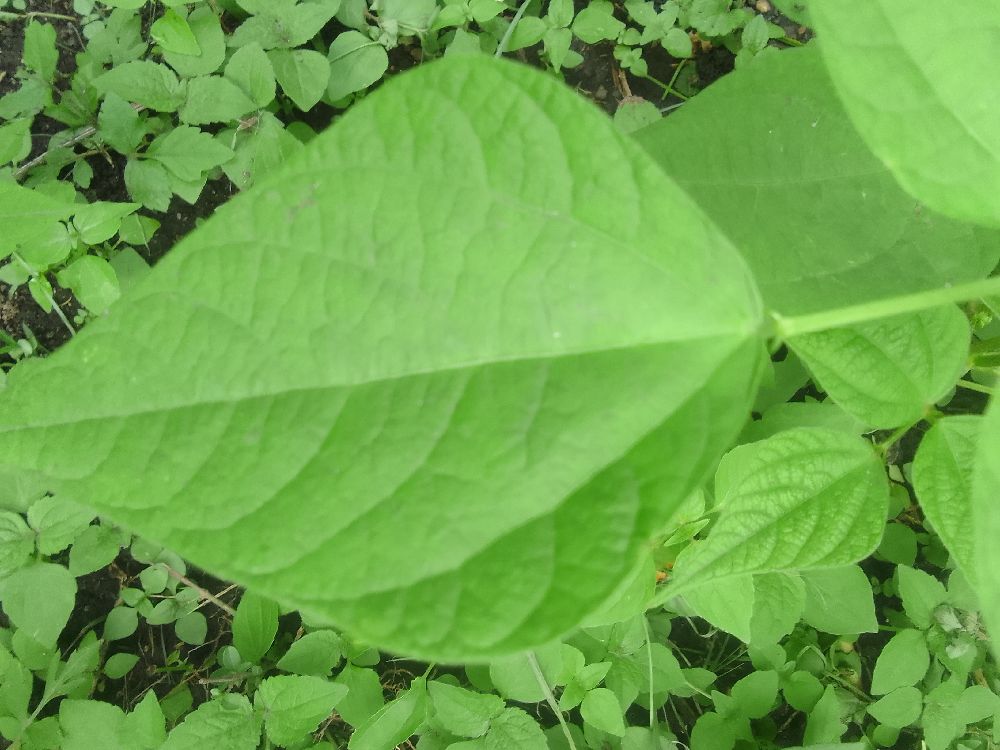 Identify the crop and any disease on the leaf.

common bean, healthy
